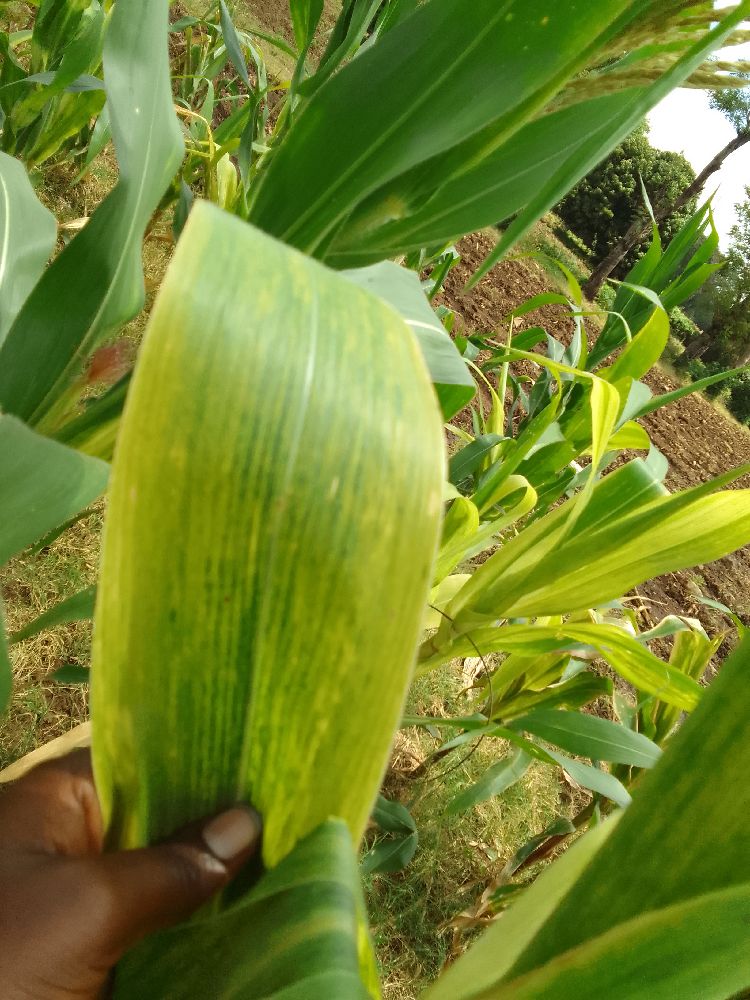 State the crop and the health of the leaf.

maize, maize lethal necrosis
